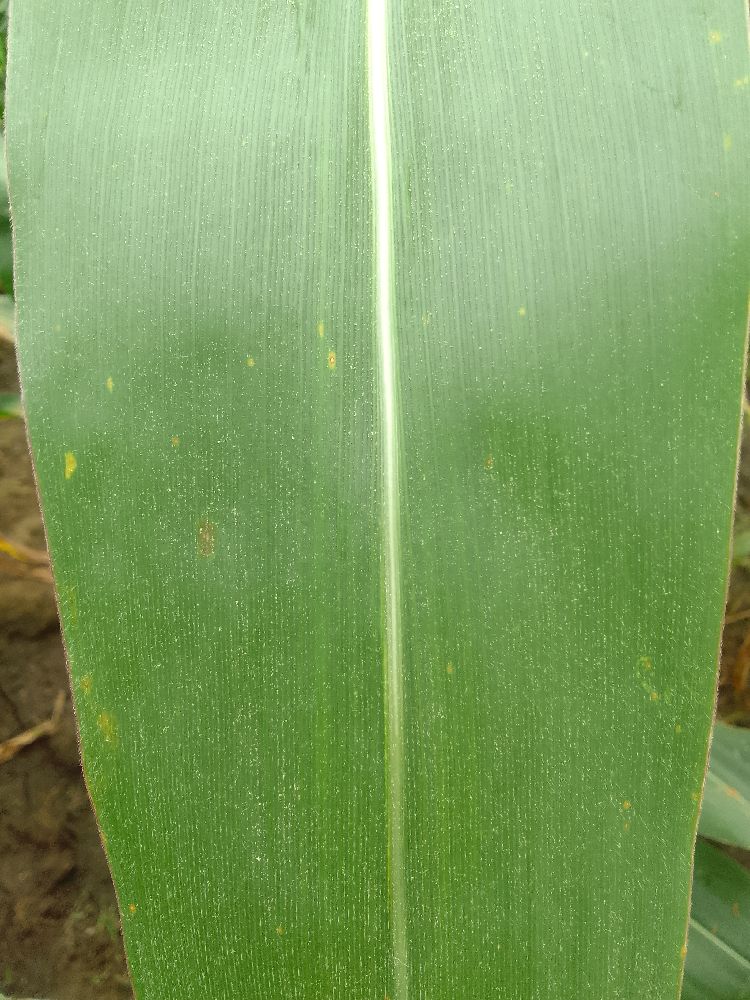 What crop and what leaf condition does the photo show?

maize, healthy
